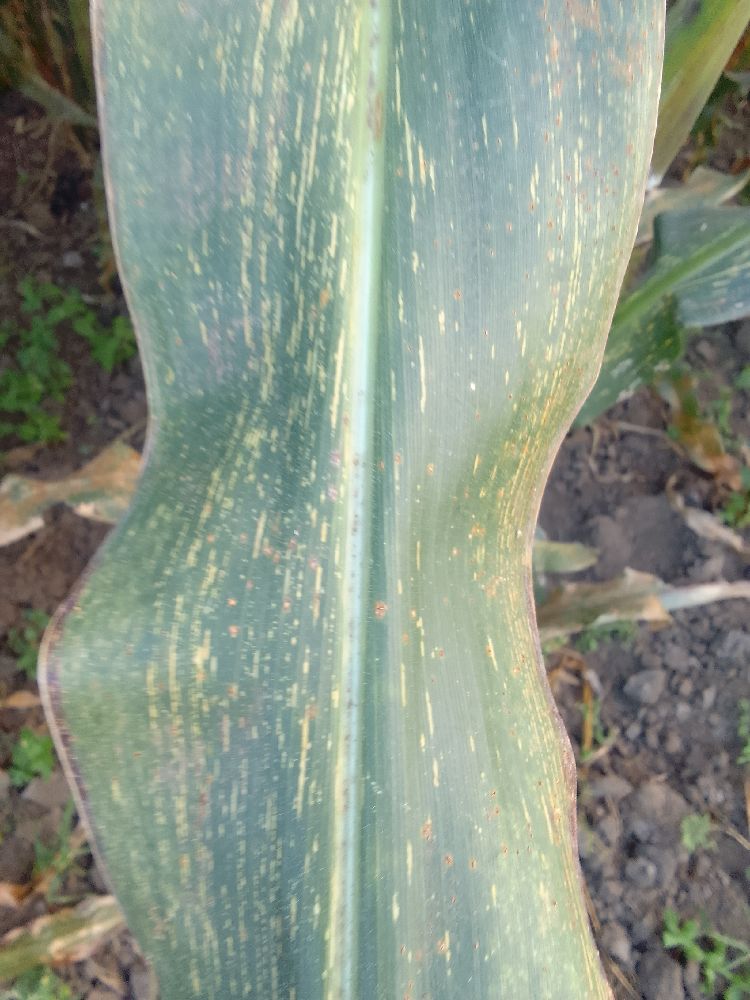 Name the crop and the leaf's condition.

maize, maize streak virus
